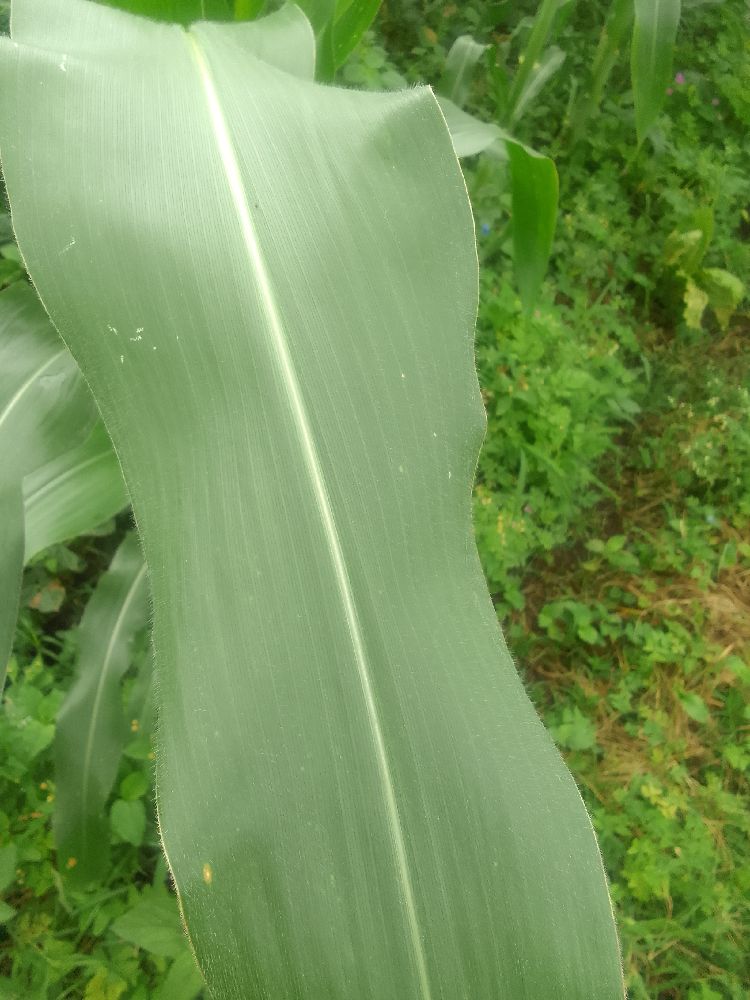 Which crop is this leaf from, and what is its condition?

maize, healthy
